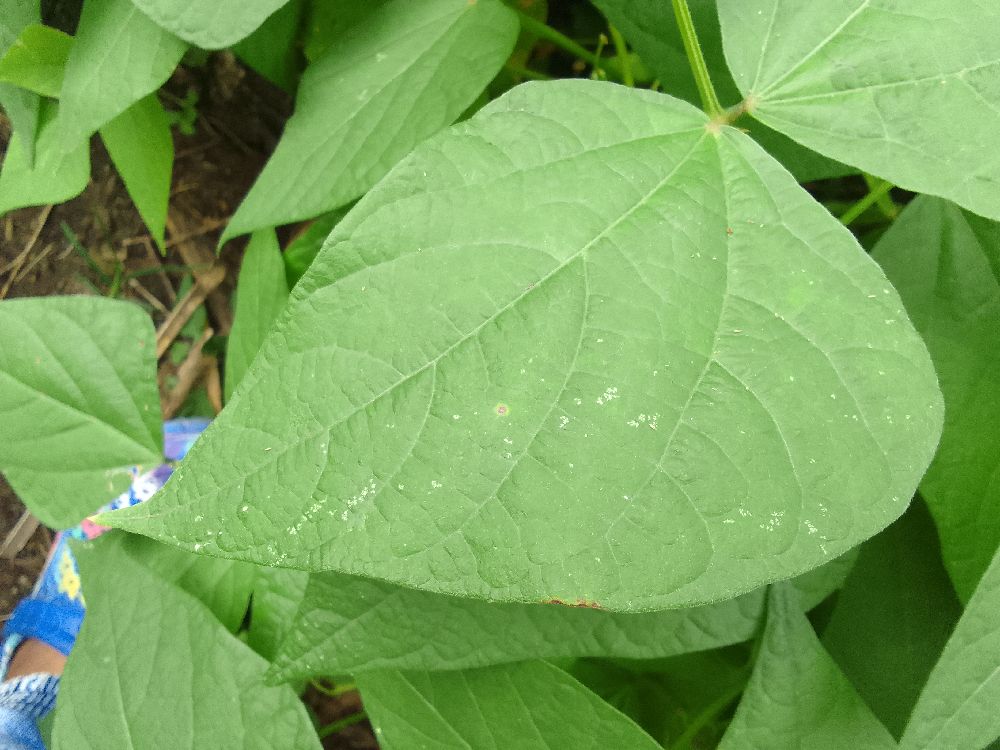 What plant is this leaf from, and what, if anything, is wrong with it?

common bean, healthy
